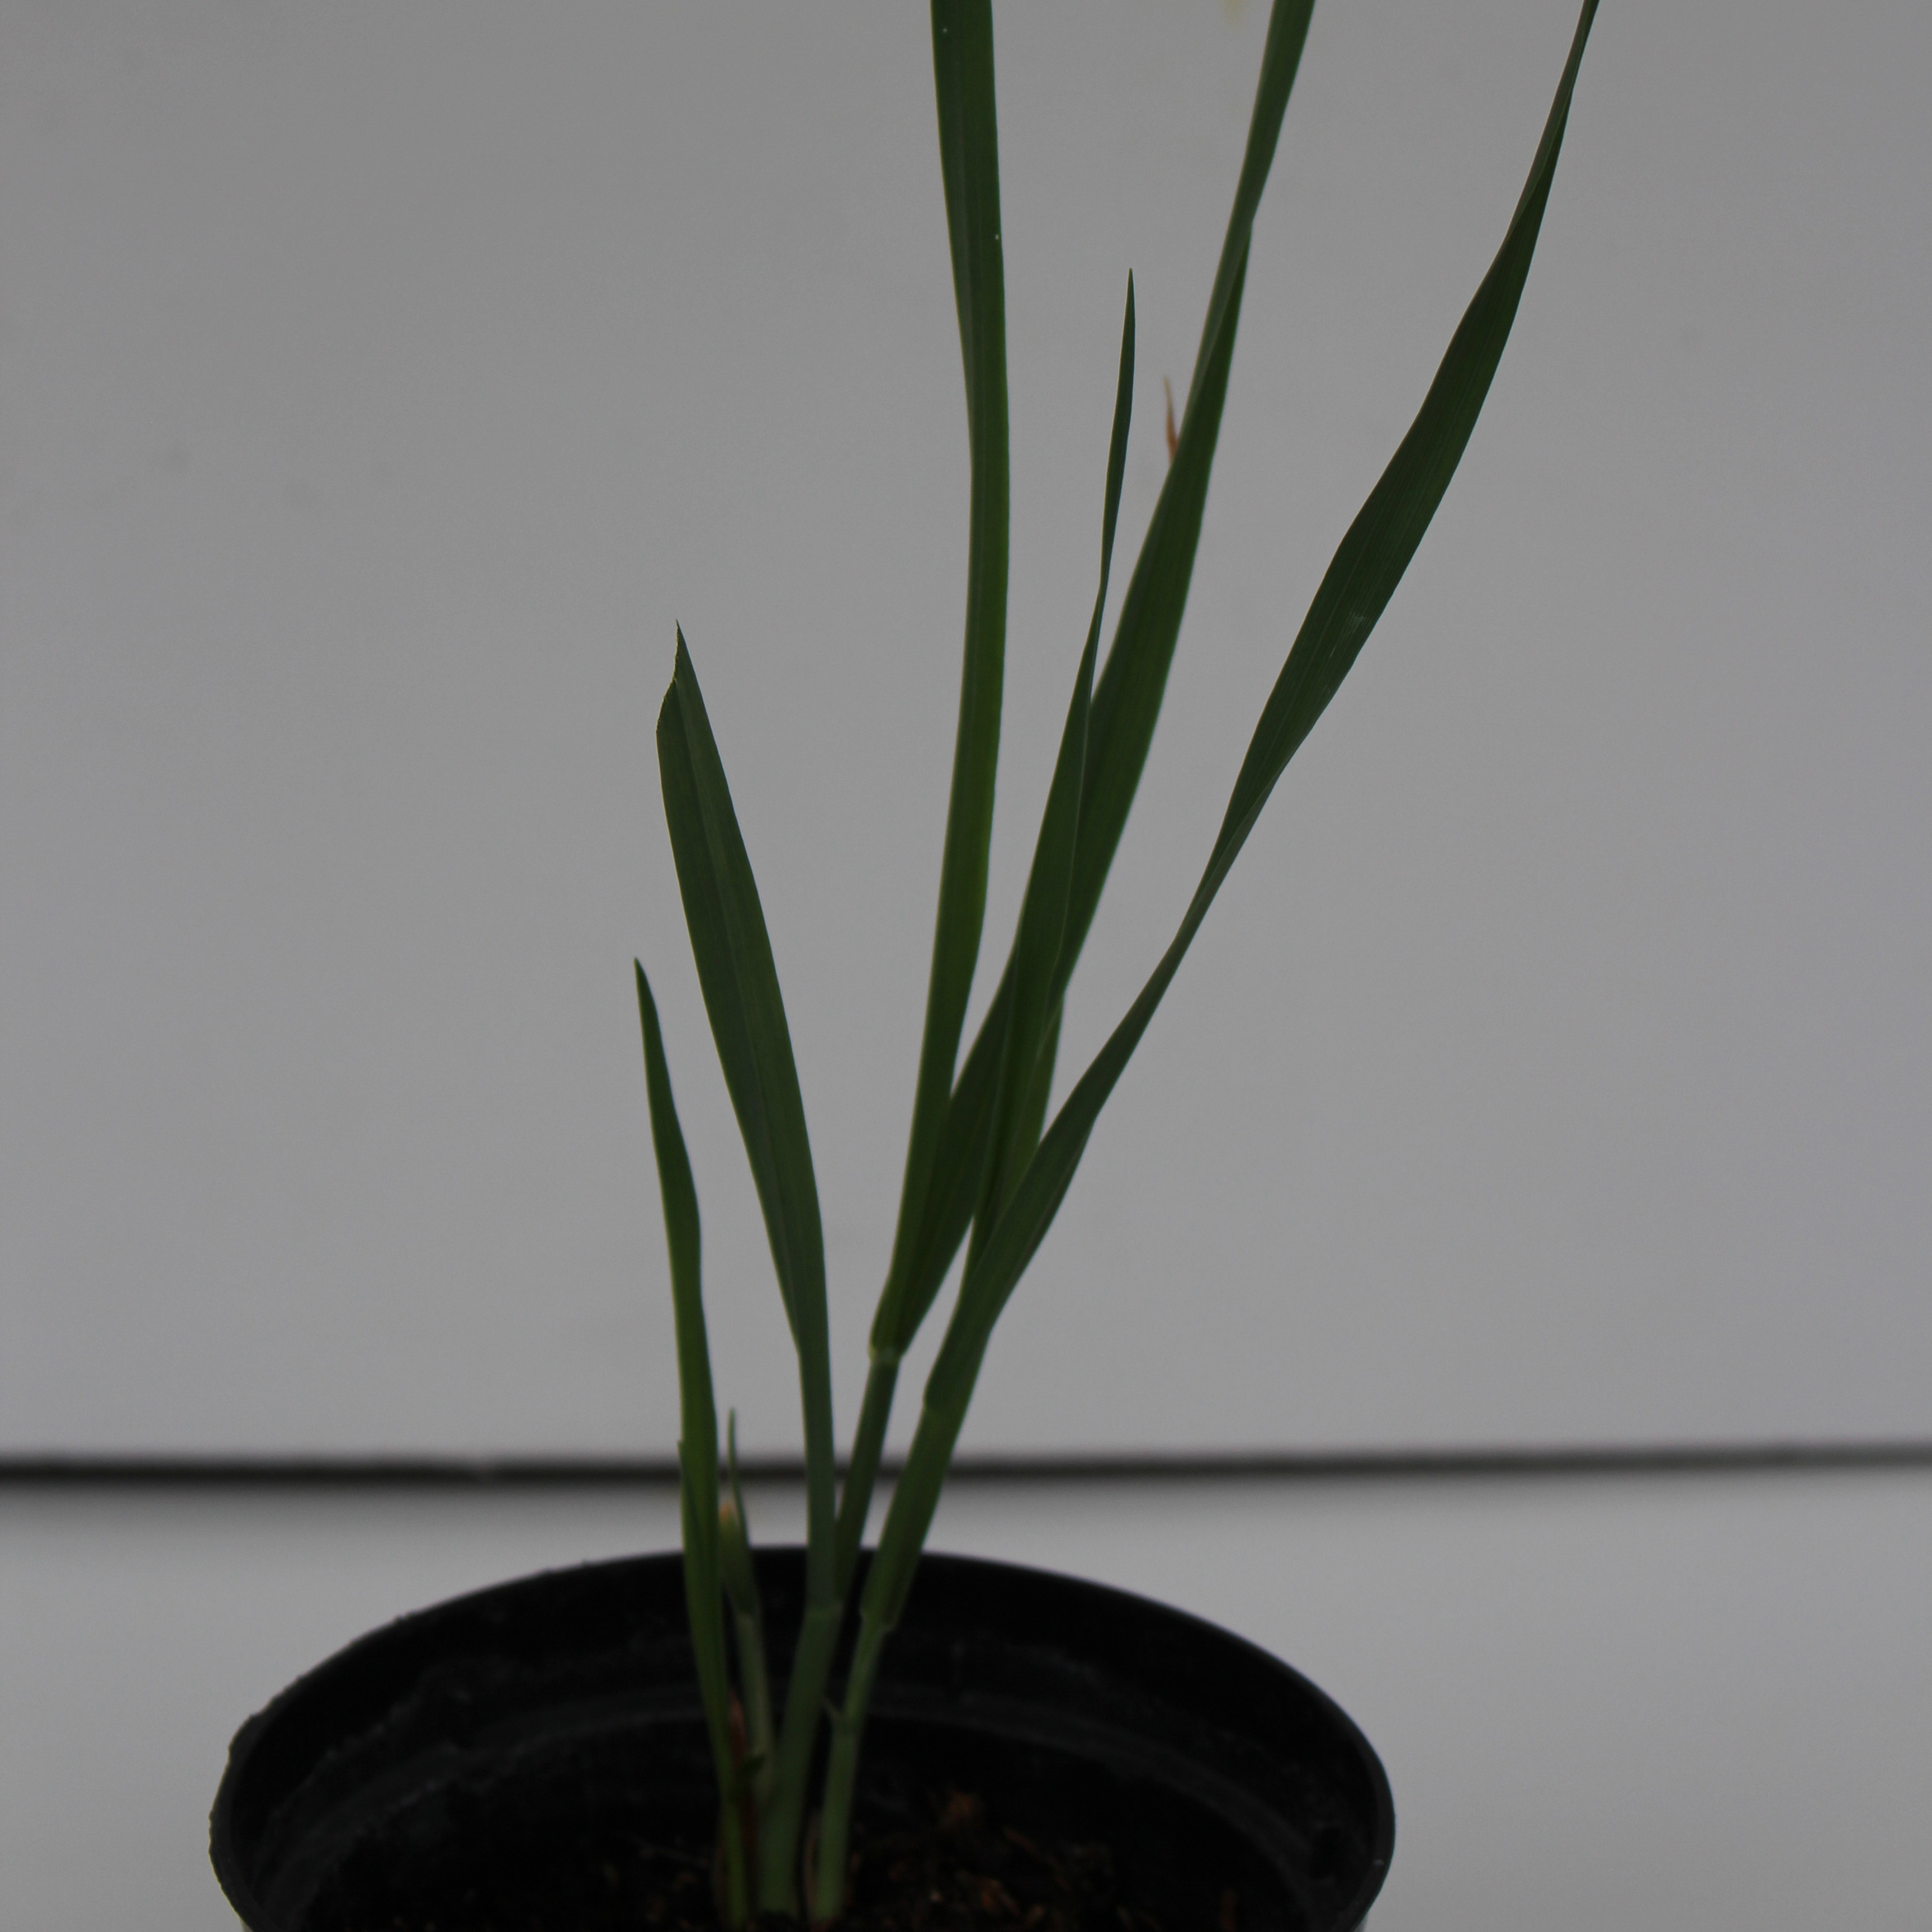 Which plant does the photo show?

Avena sterilis
